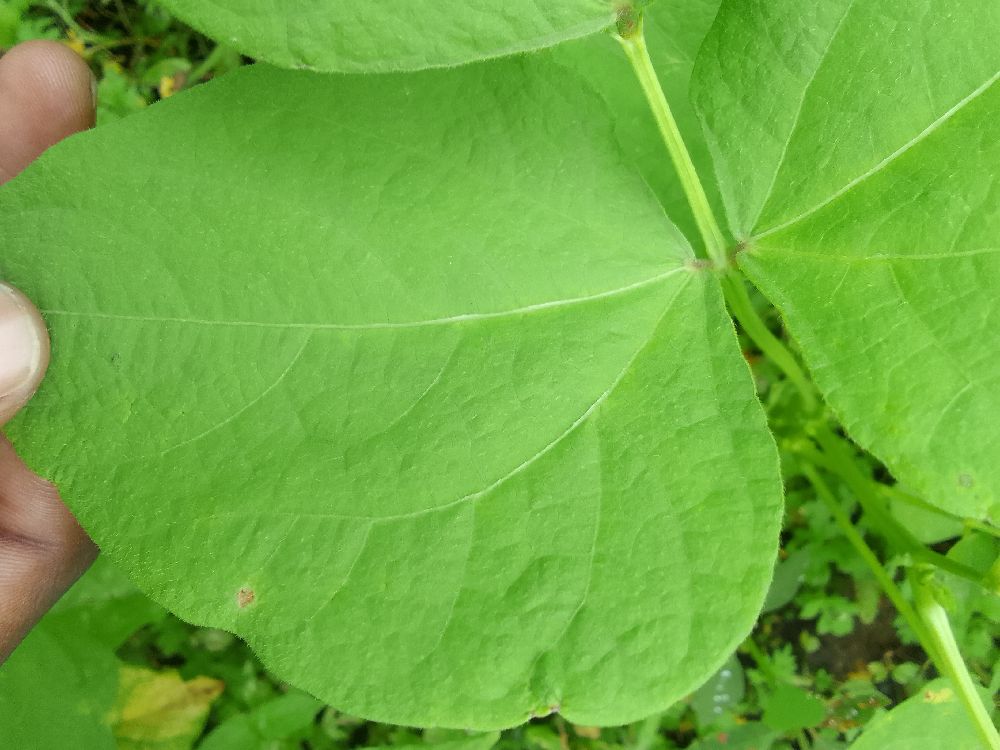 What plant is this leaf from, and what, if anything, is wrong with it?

common bean, healthy
